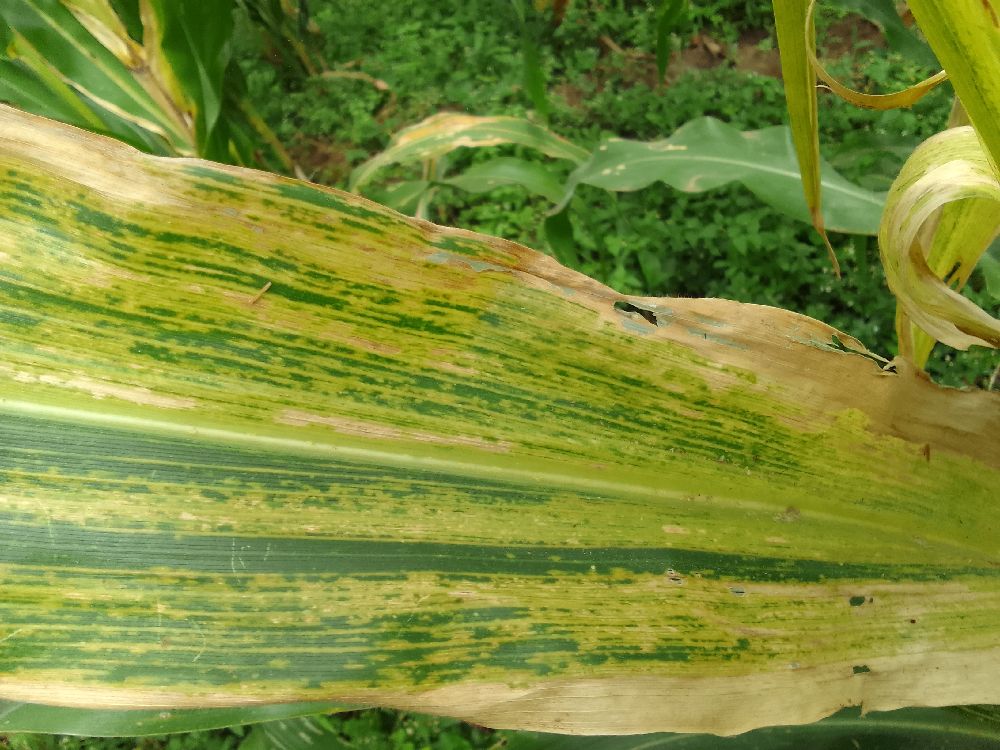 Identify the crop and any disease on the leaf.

maize, maize lethal necrosis
